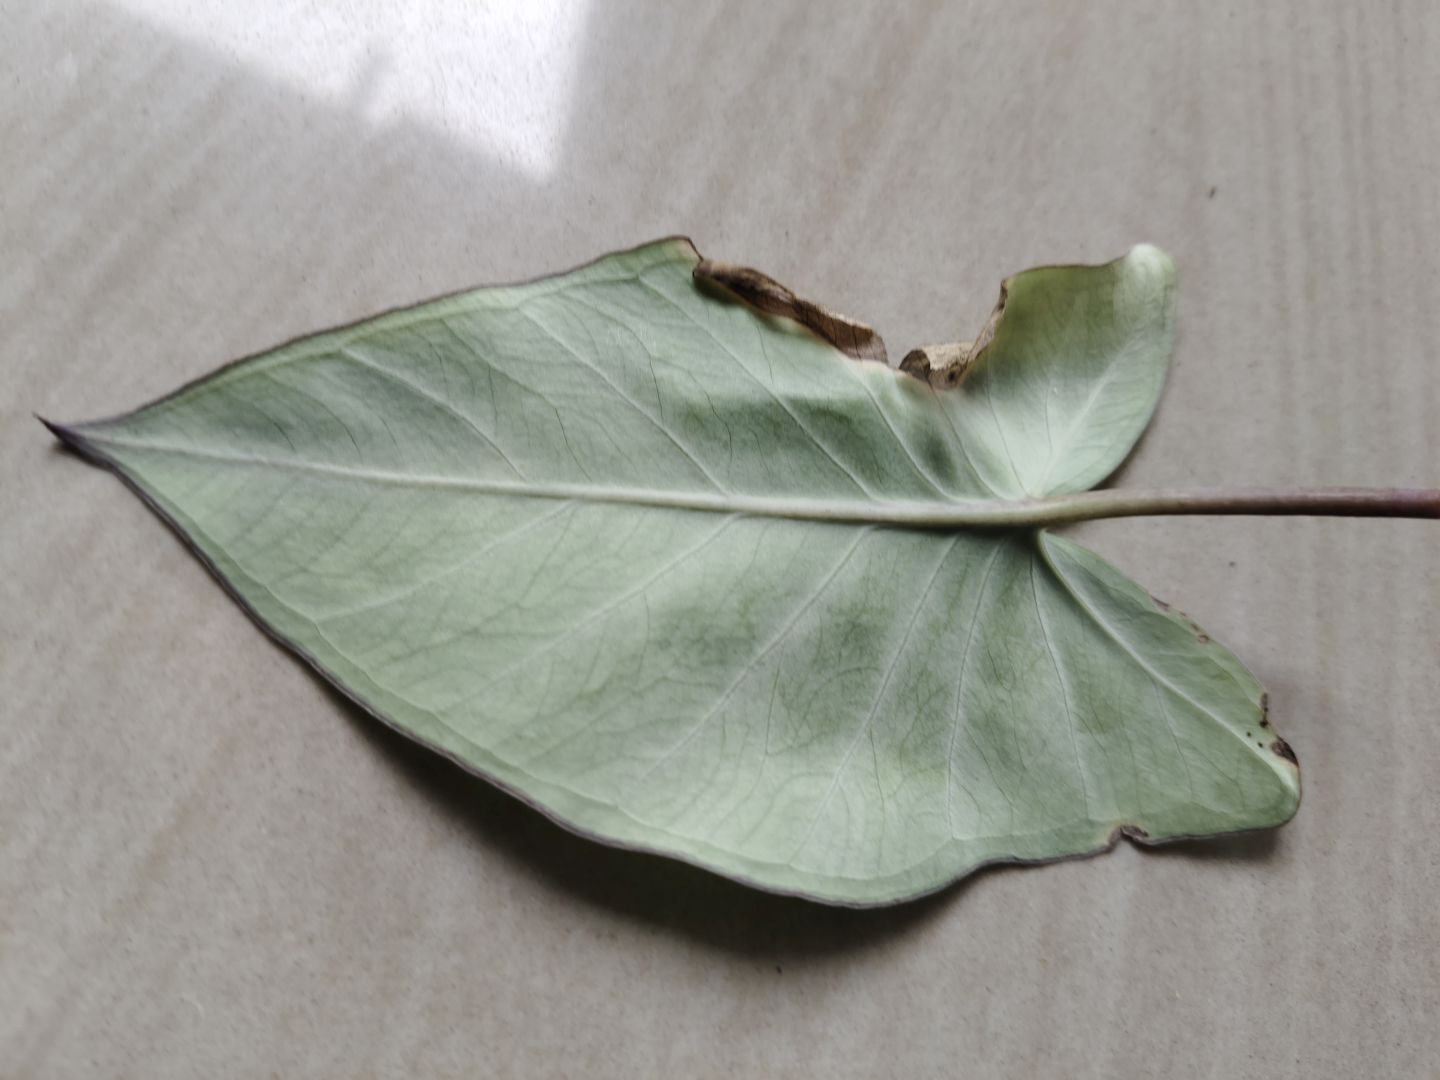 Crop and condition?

taro, leaf blight
